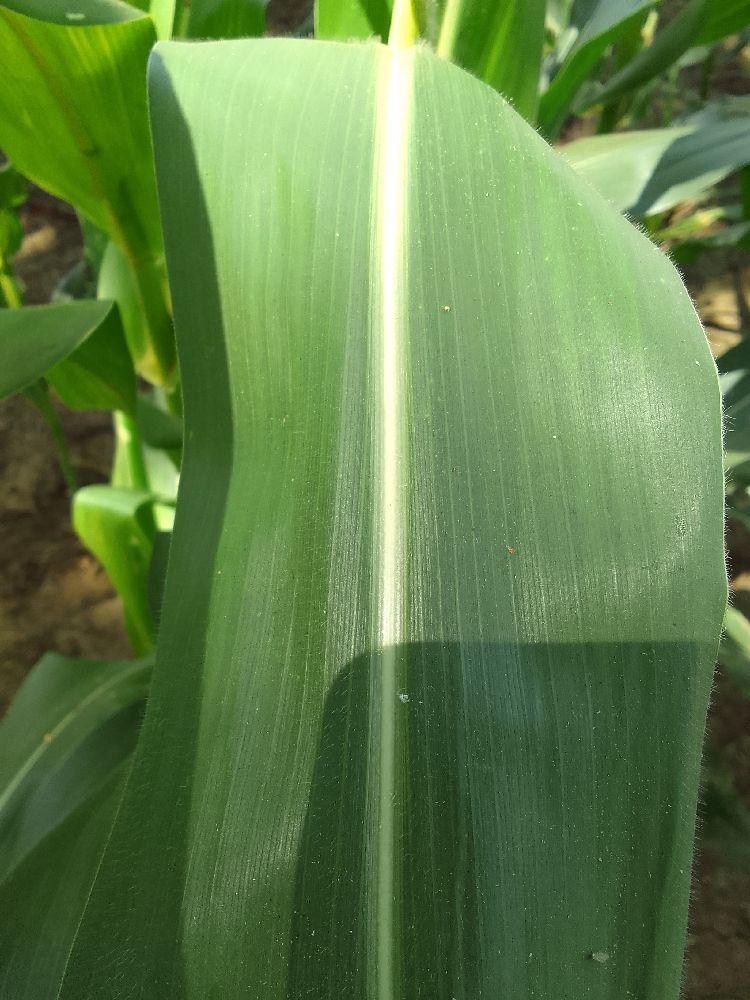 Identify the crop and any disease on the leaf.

maize, healthy
